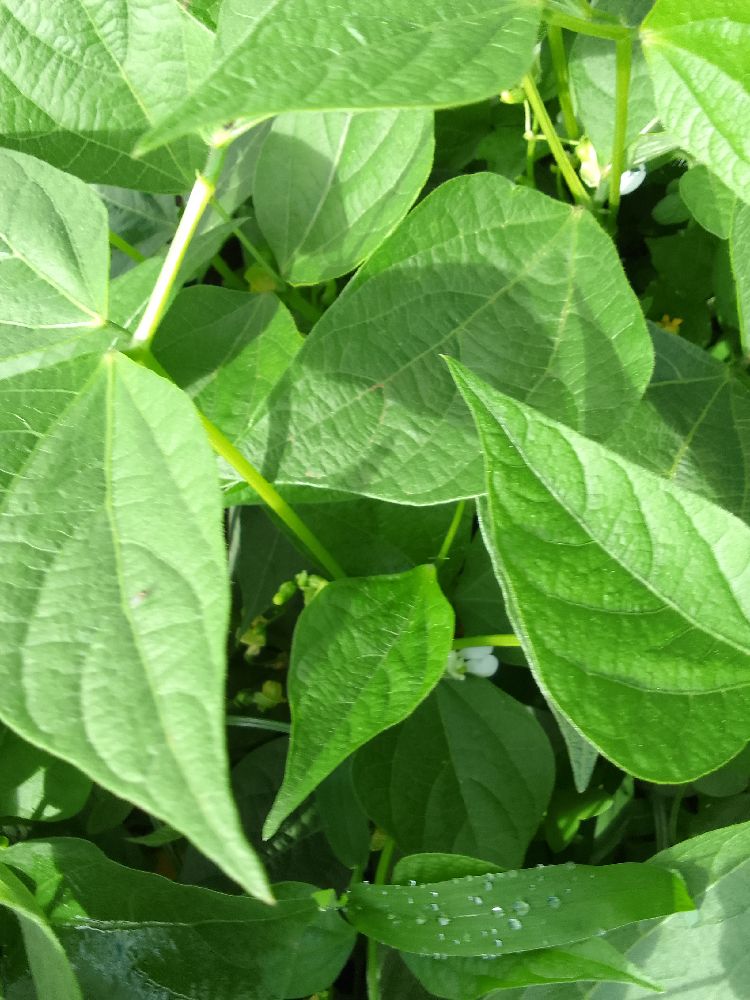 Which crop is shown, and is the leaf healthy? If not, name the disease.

common bean, healthy
